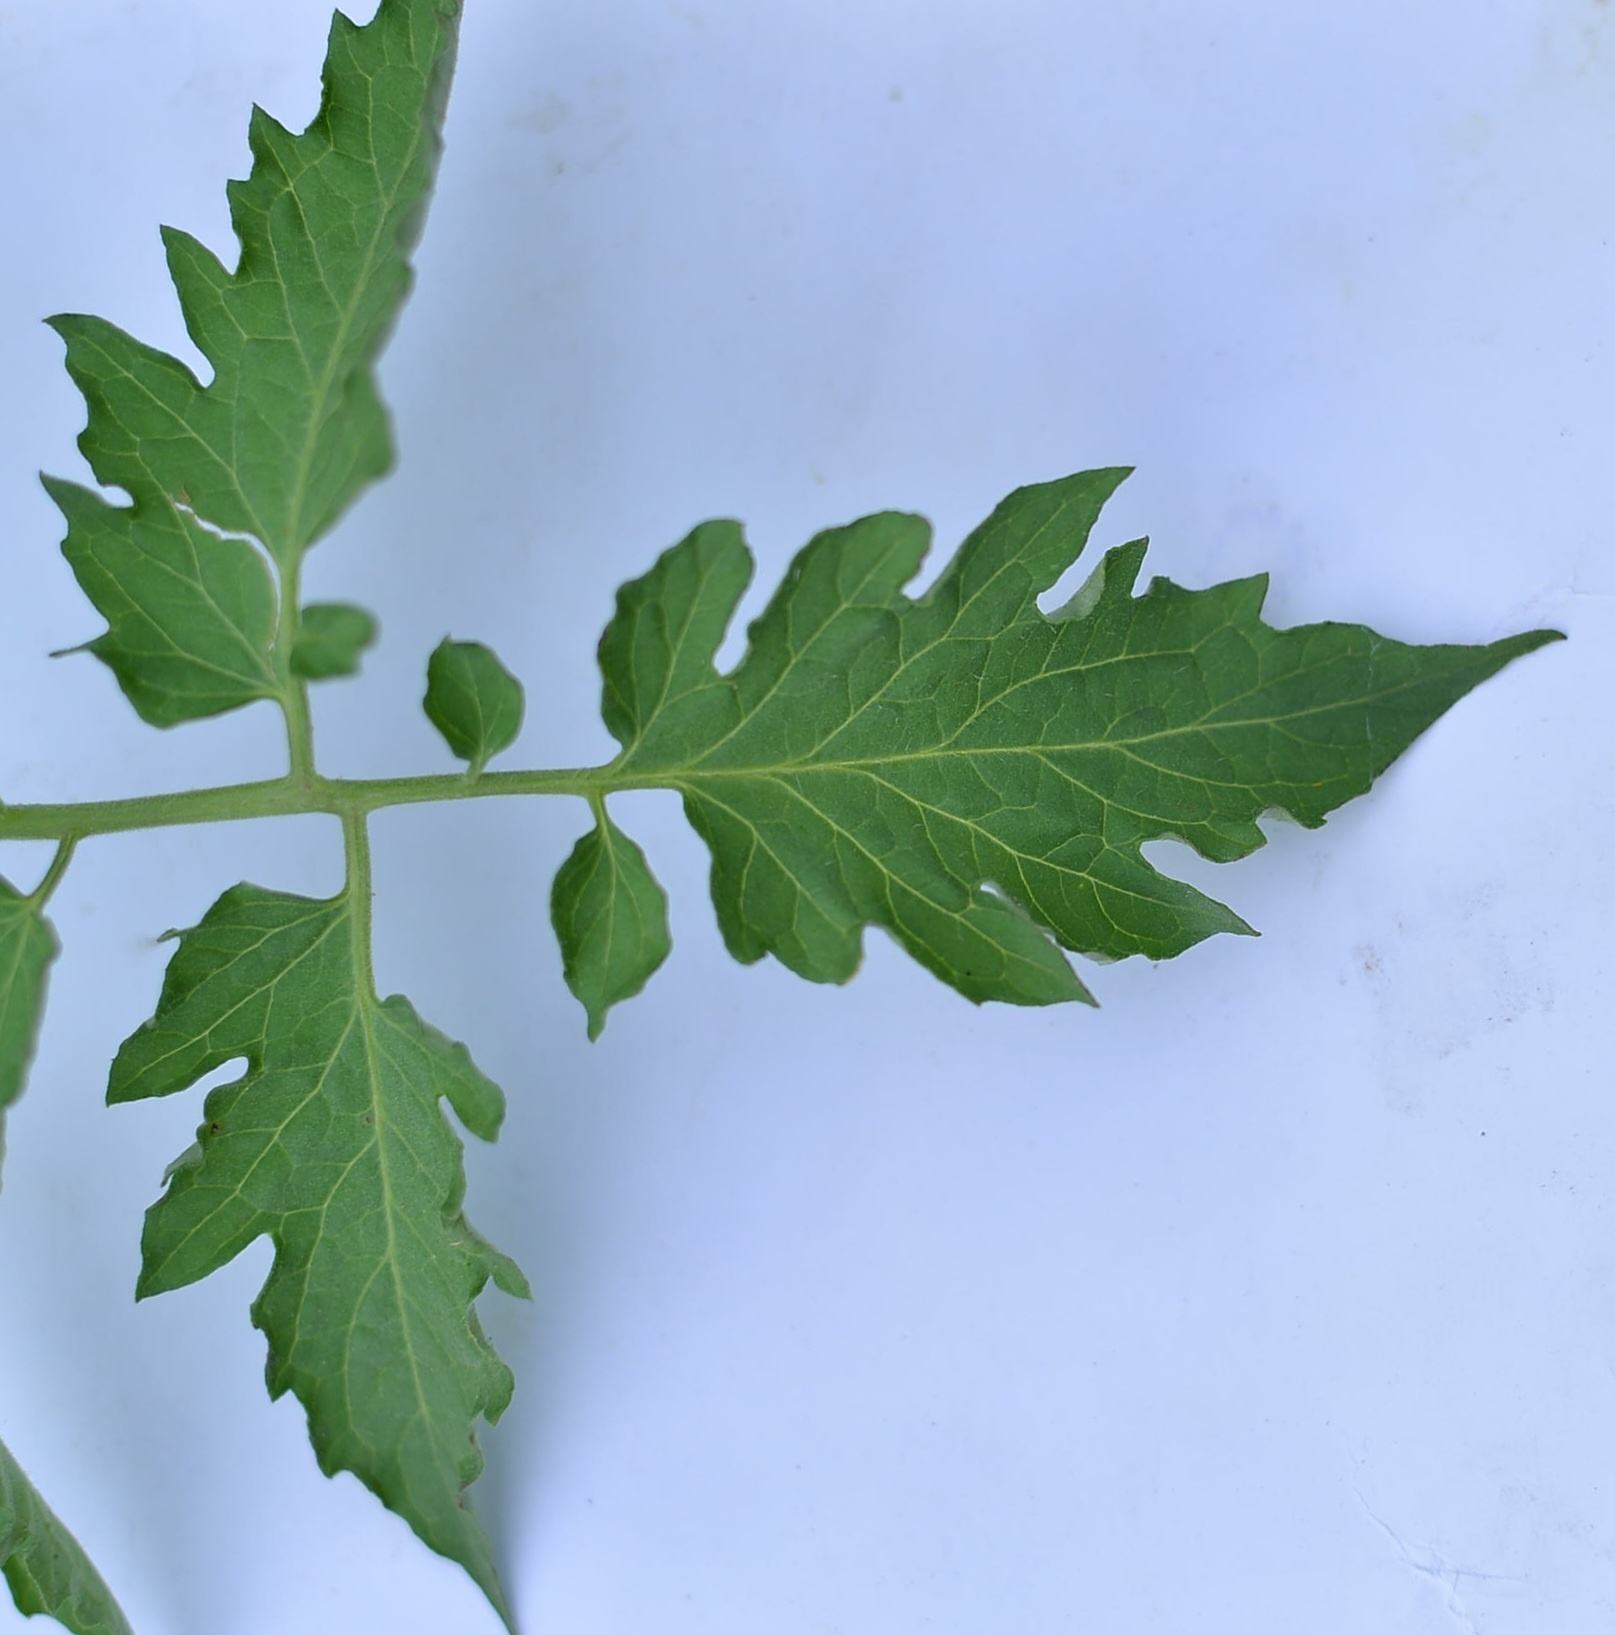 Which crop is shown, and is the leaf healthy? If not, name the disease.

tomato, healthy
